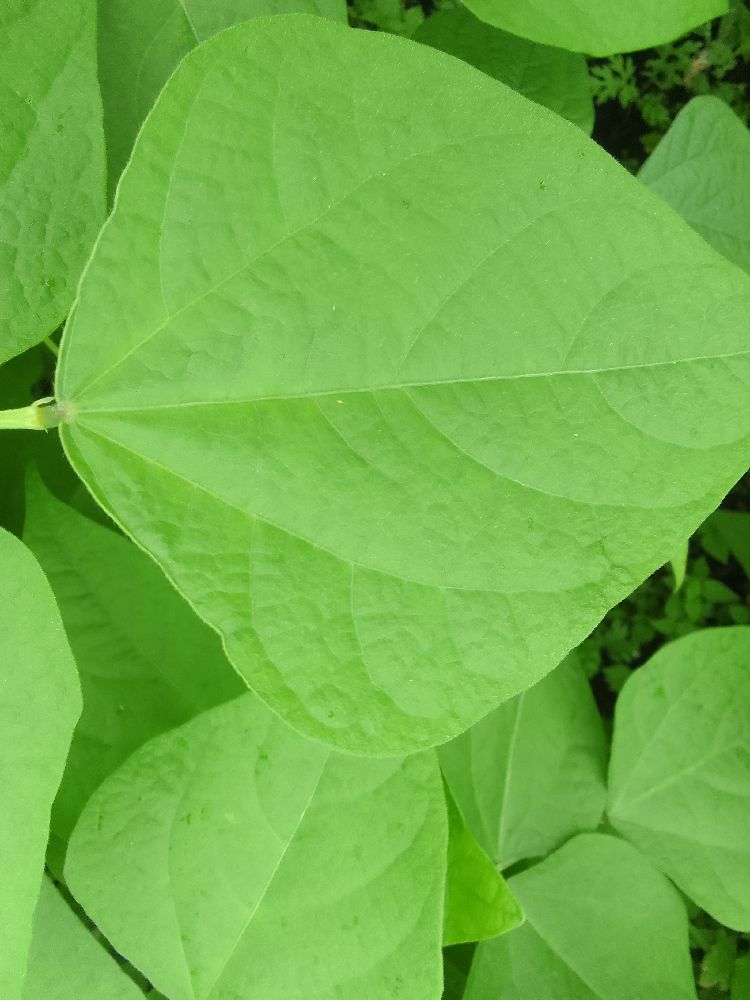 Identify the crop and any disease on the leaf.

common bean, healthy
